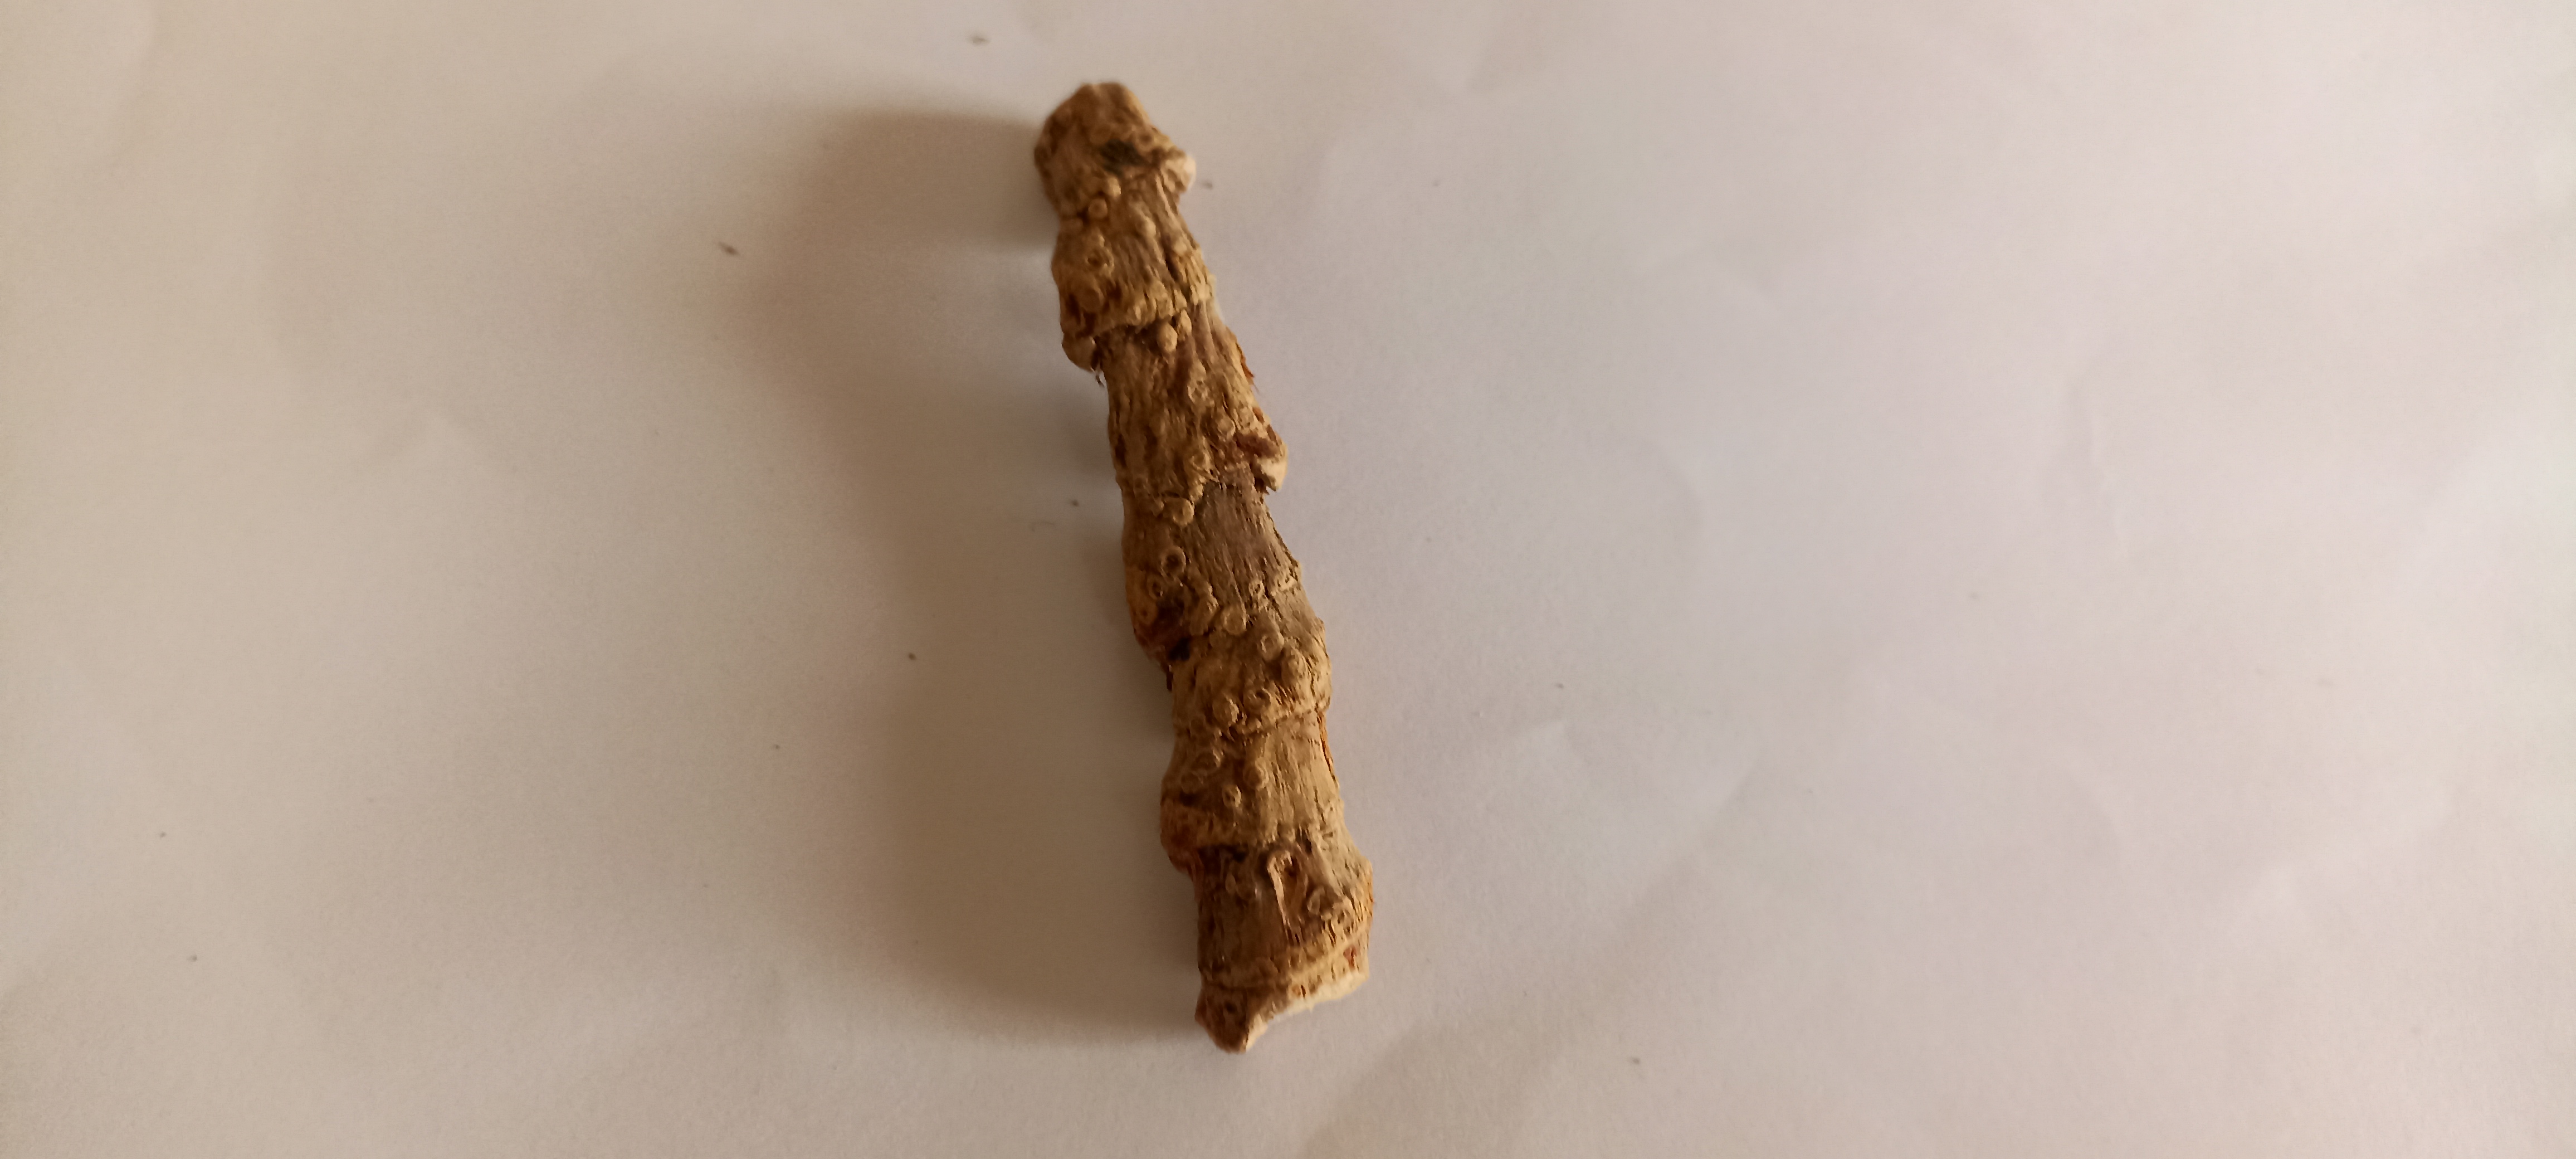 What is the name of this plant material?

vekhand
